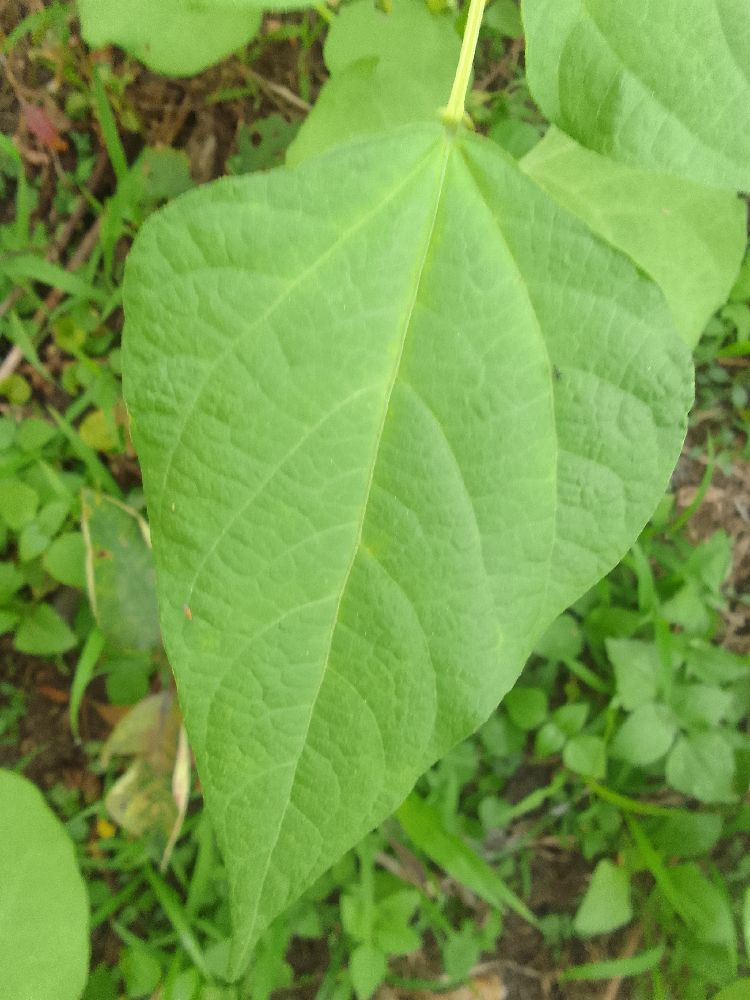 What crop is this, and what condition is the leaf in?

common bean, healthy
